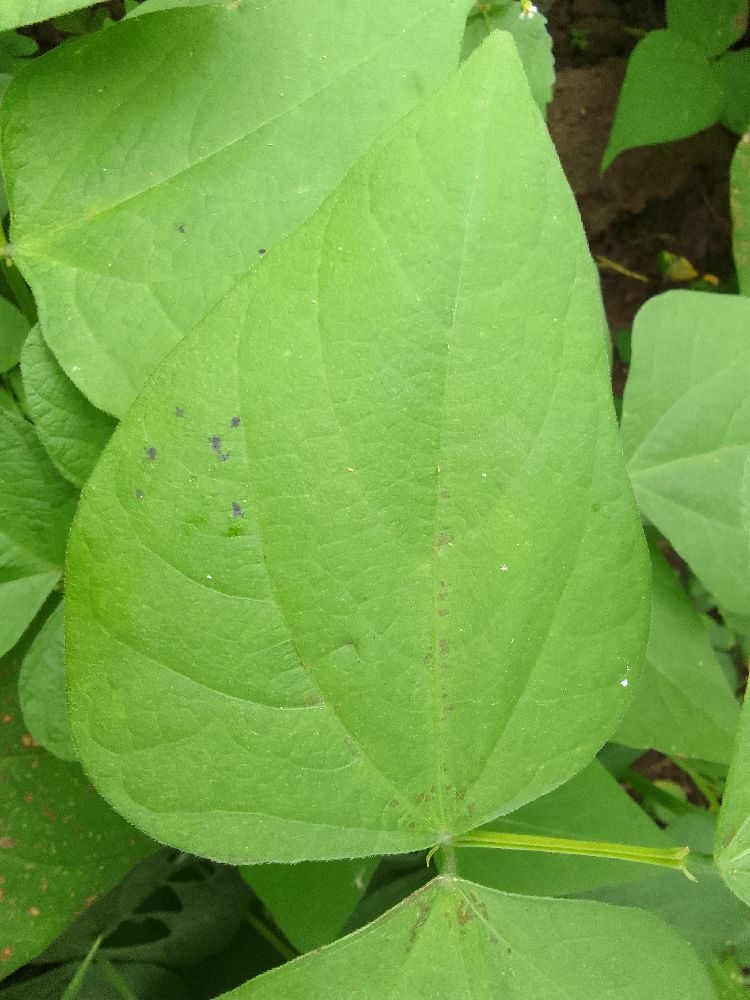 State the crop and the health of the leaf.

common bean, healthy
